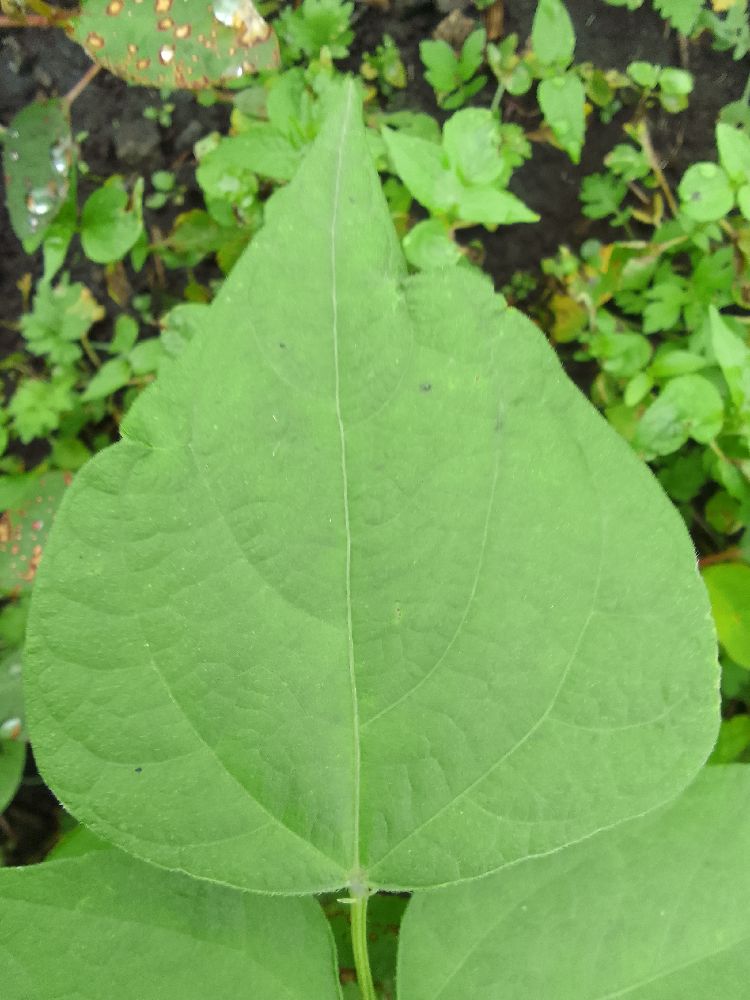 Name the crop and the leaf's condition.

common bean, healthy
